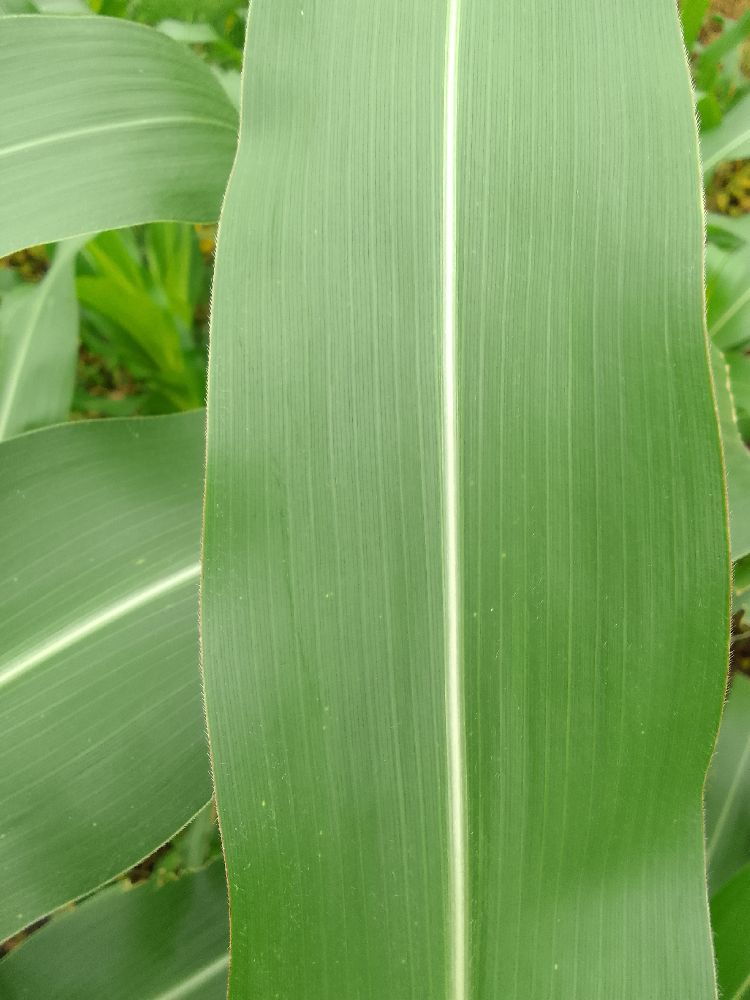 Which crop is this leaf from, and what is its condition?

maize, healthy
